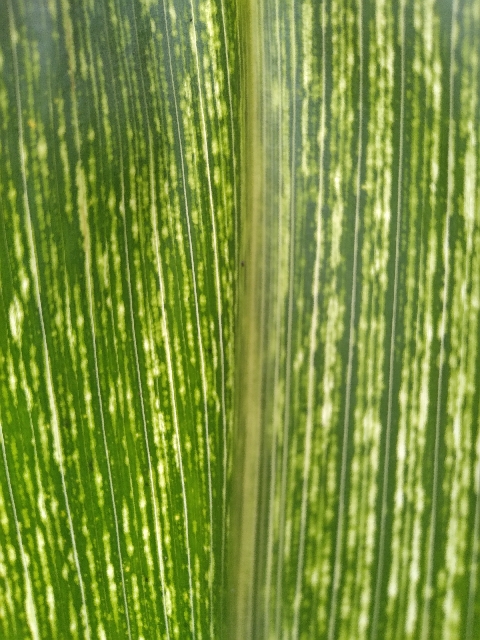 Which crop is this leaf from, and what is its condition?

maize, maize streak virus
